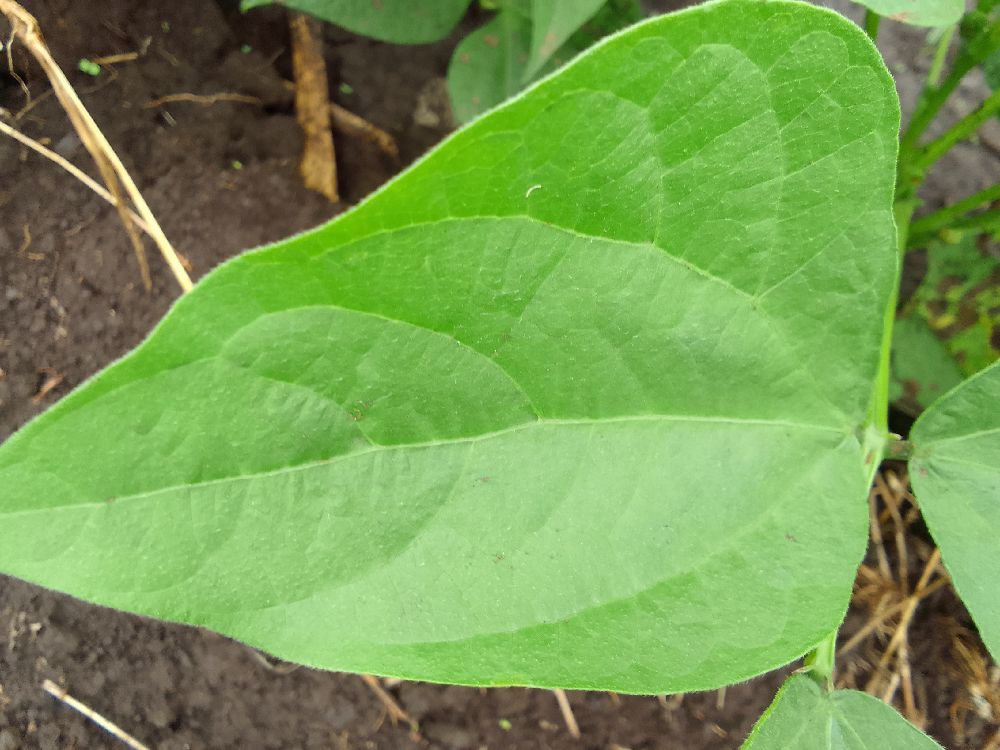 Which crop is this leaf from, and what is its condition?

common bean, healthy
